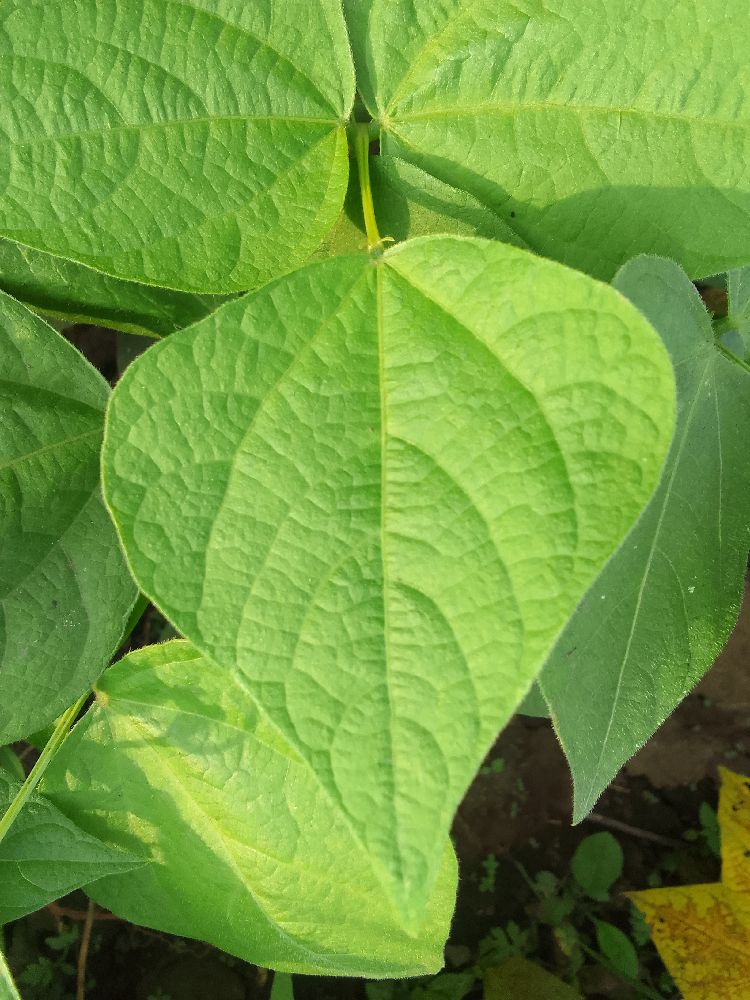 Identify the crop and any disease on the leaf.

common bean, healthy
